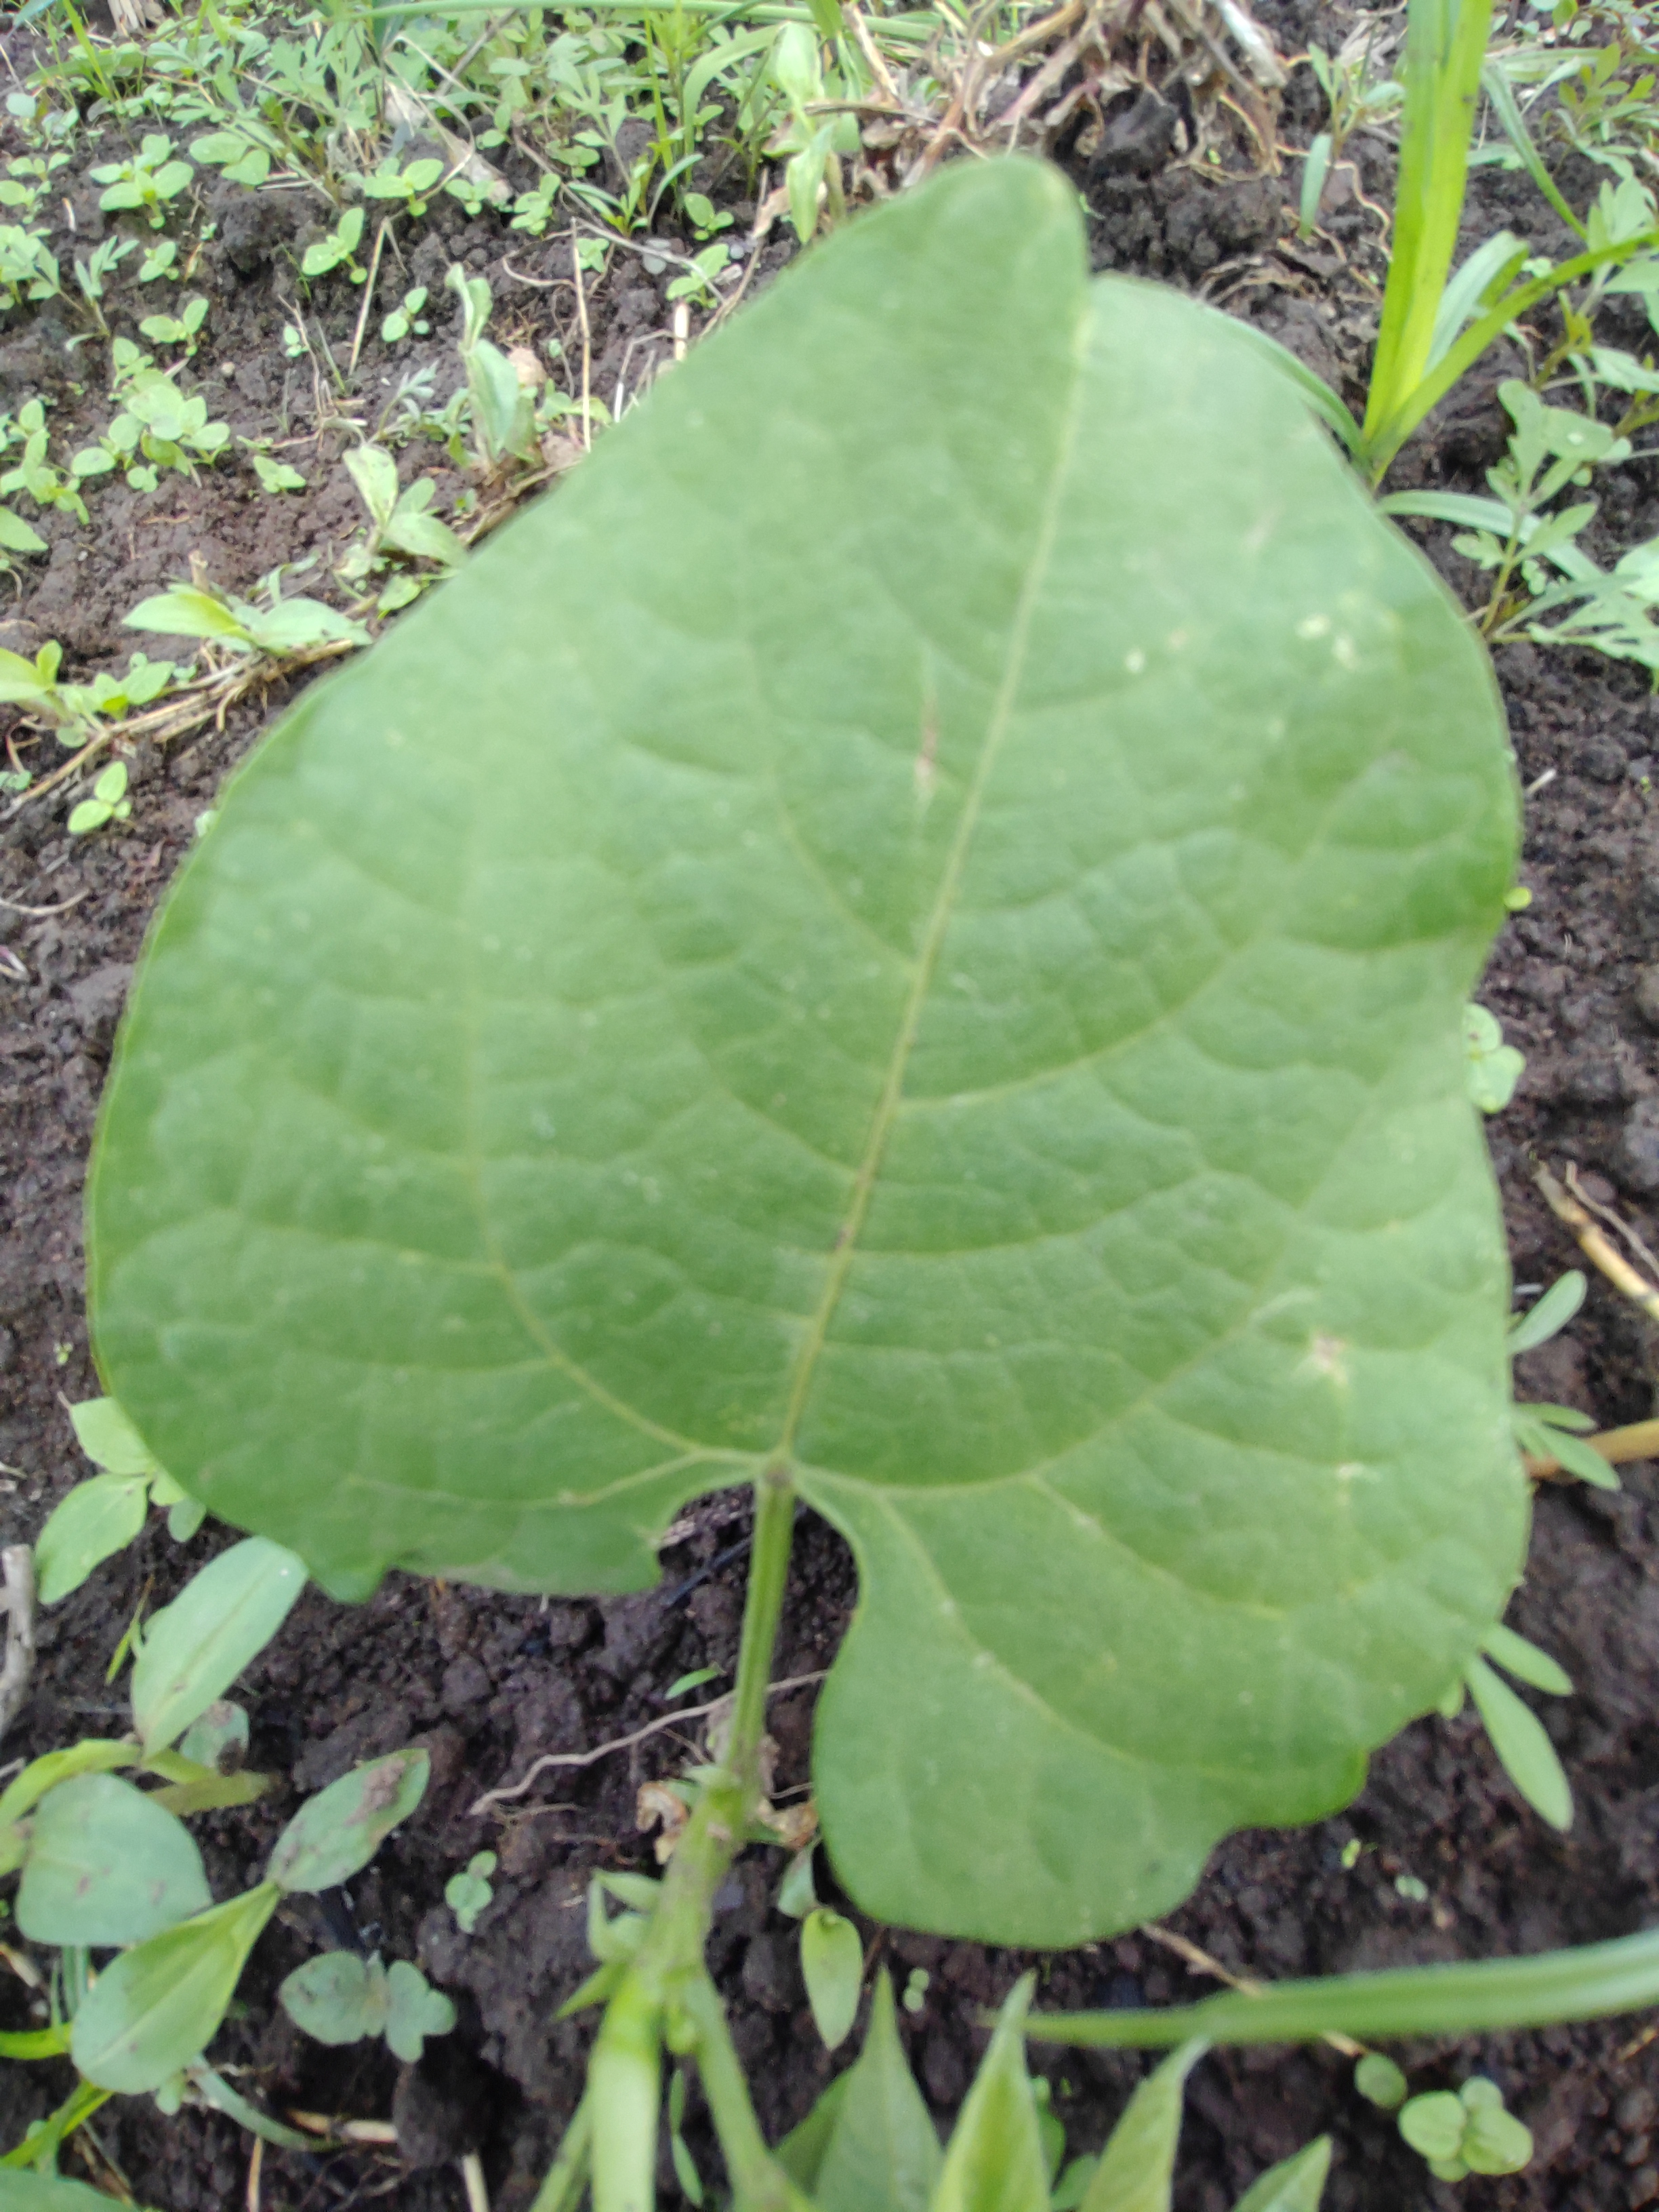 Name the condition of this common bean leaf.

healthy
